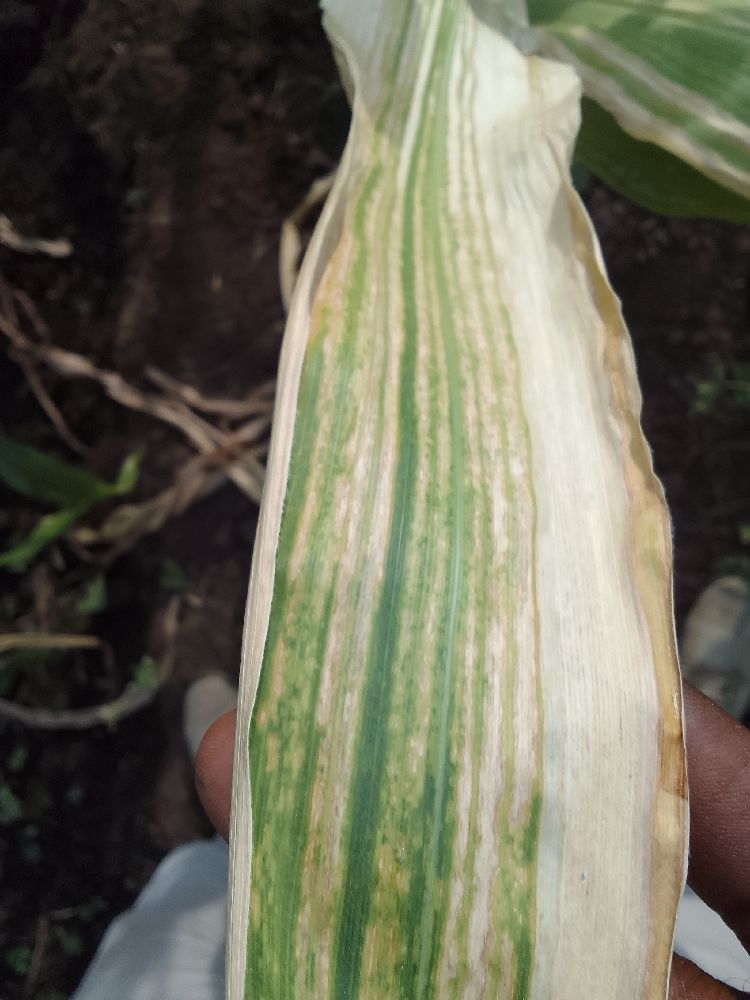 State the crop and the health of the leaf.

maize, maize lethal necrosis
